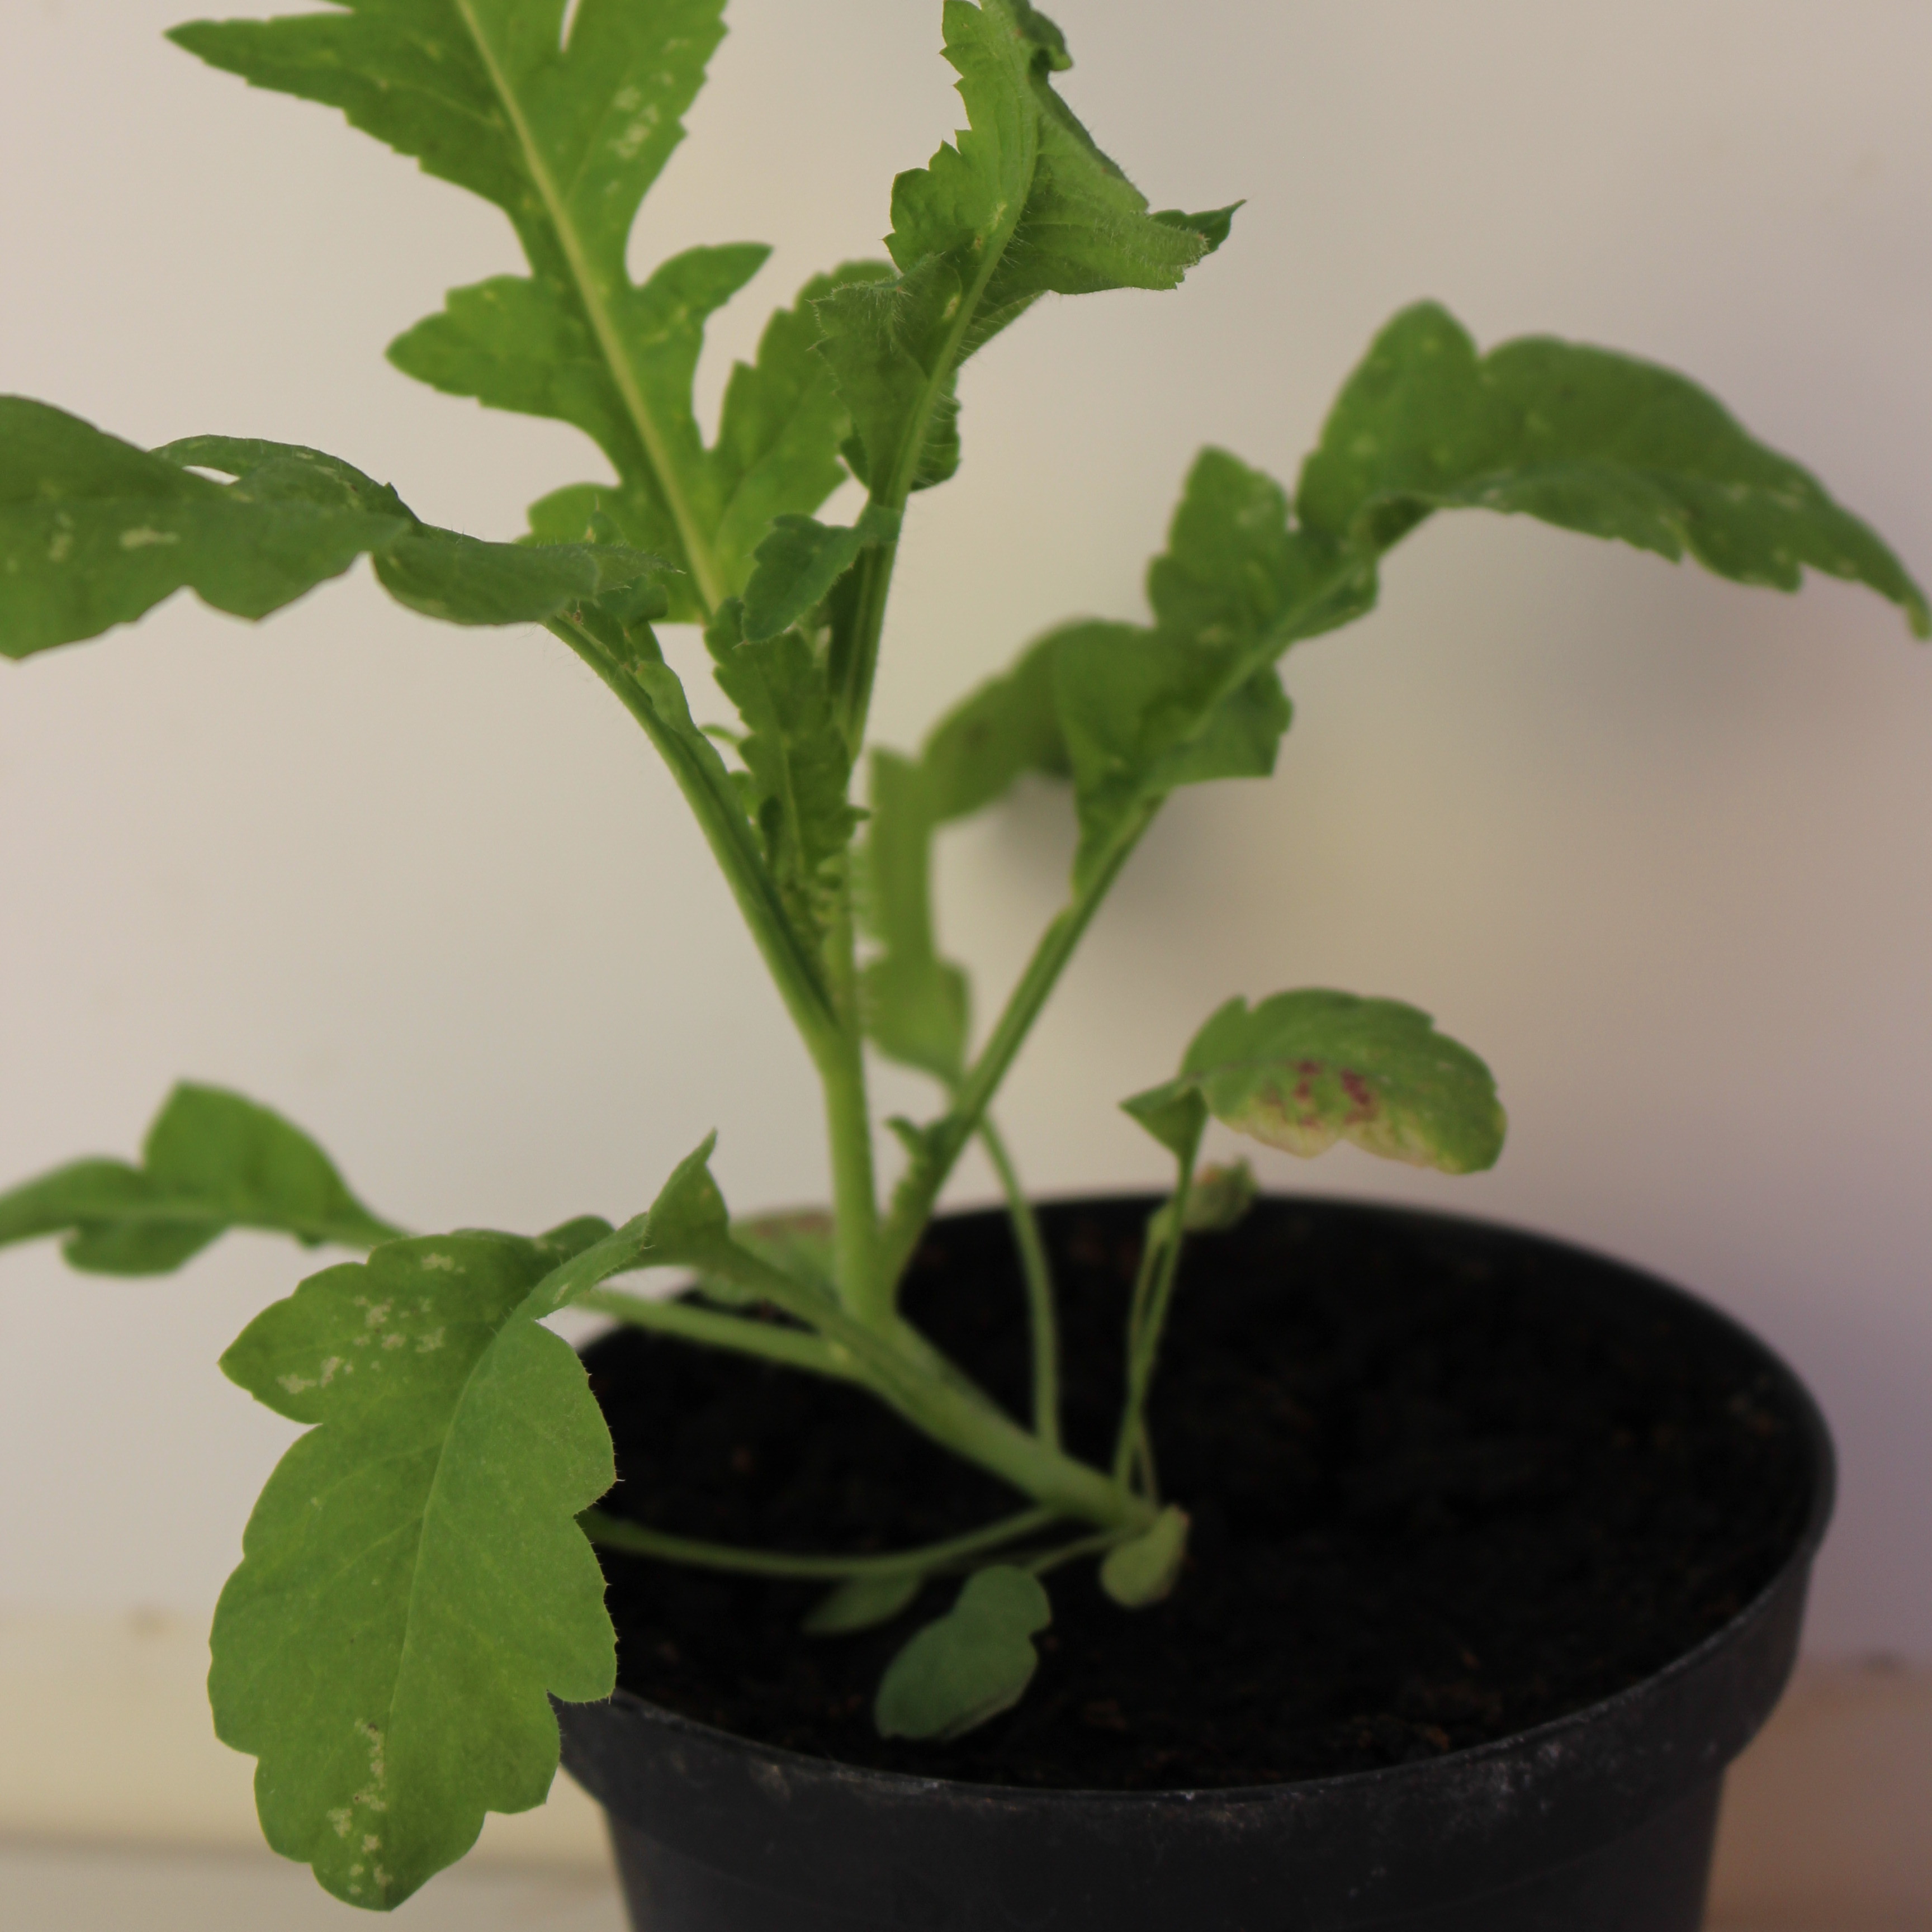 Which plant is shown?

Papaver rhoeas
